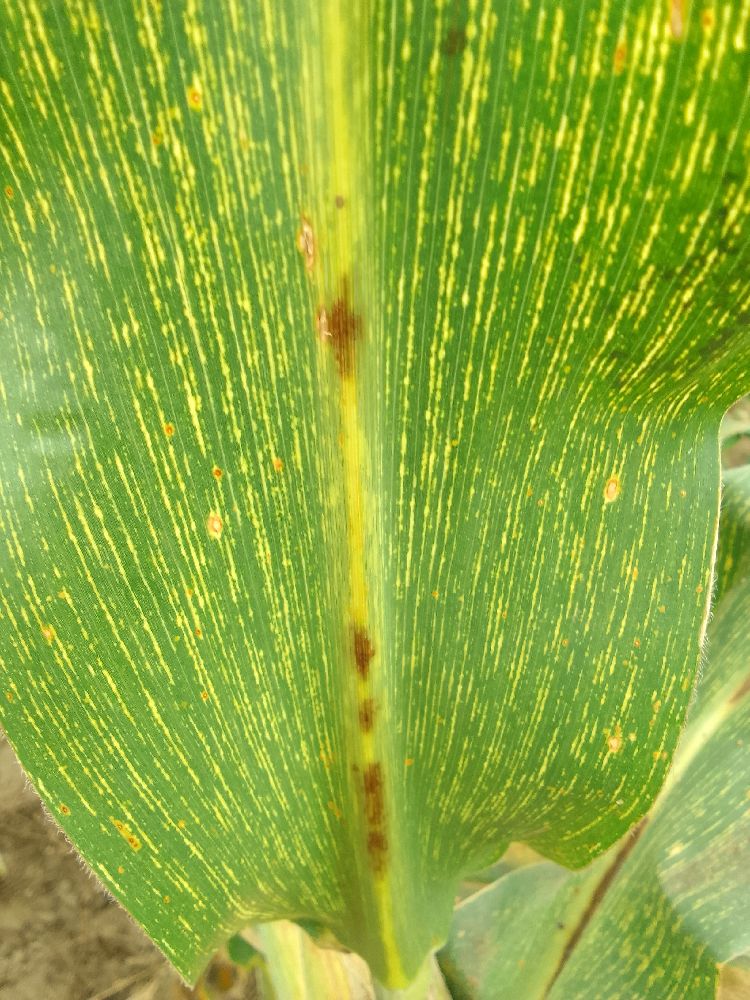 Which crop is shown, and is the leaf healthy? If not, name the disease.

maize, maize streak virus
